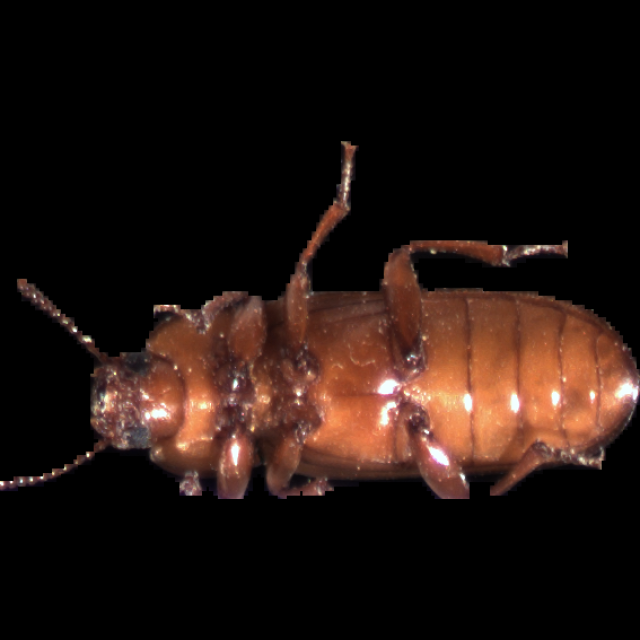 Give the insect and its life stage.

mealworm beetle
